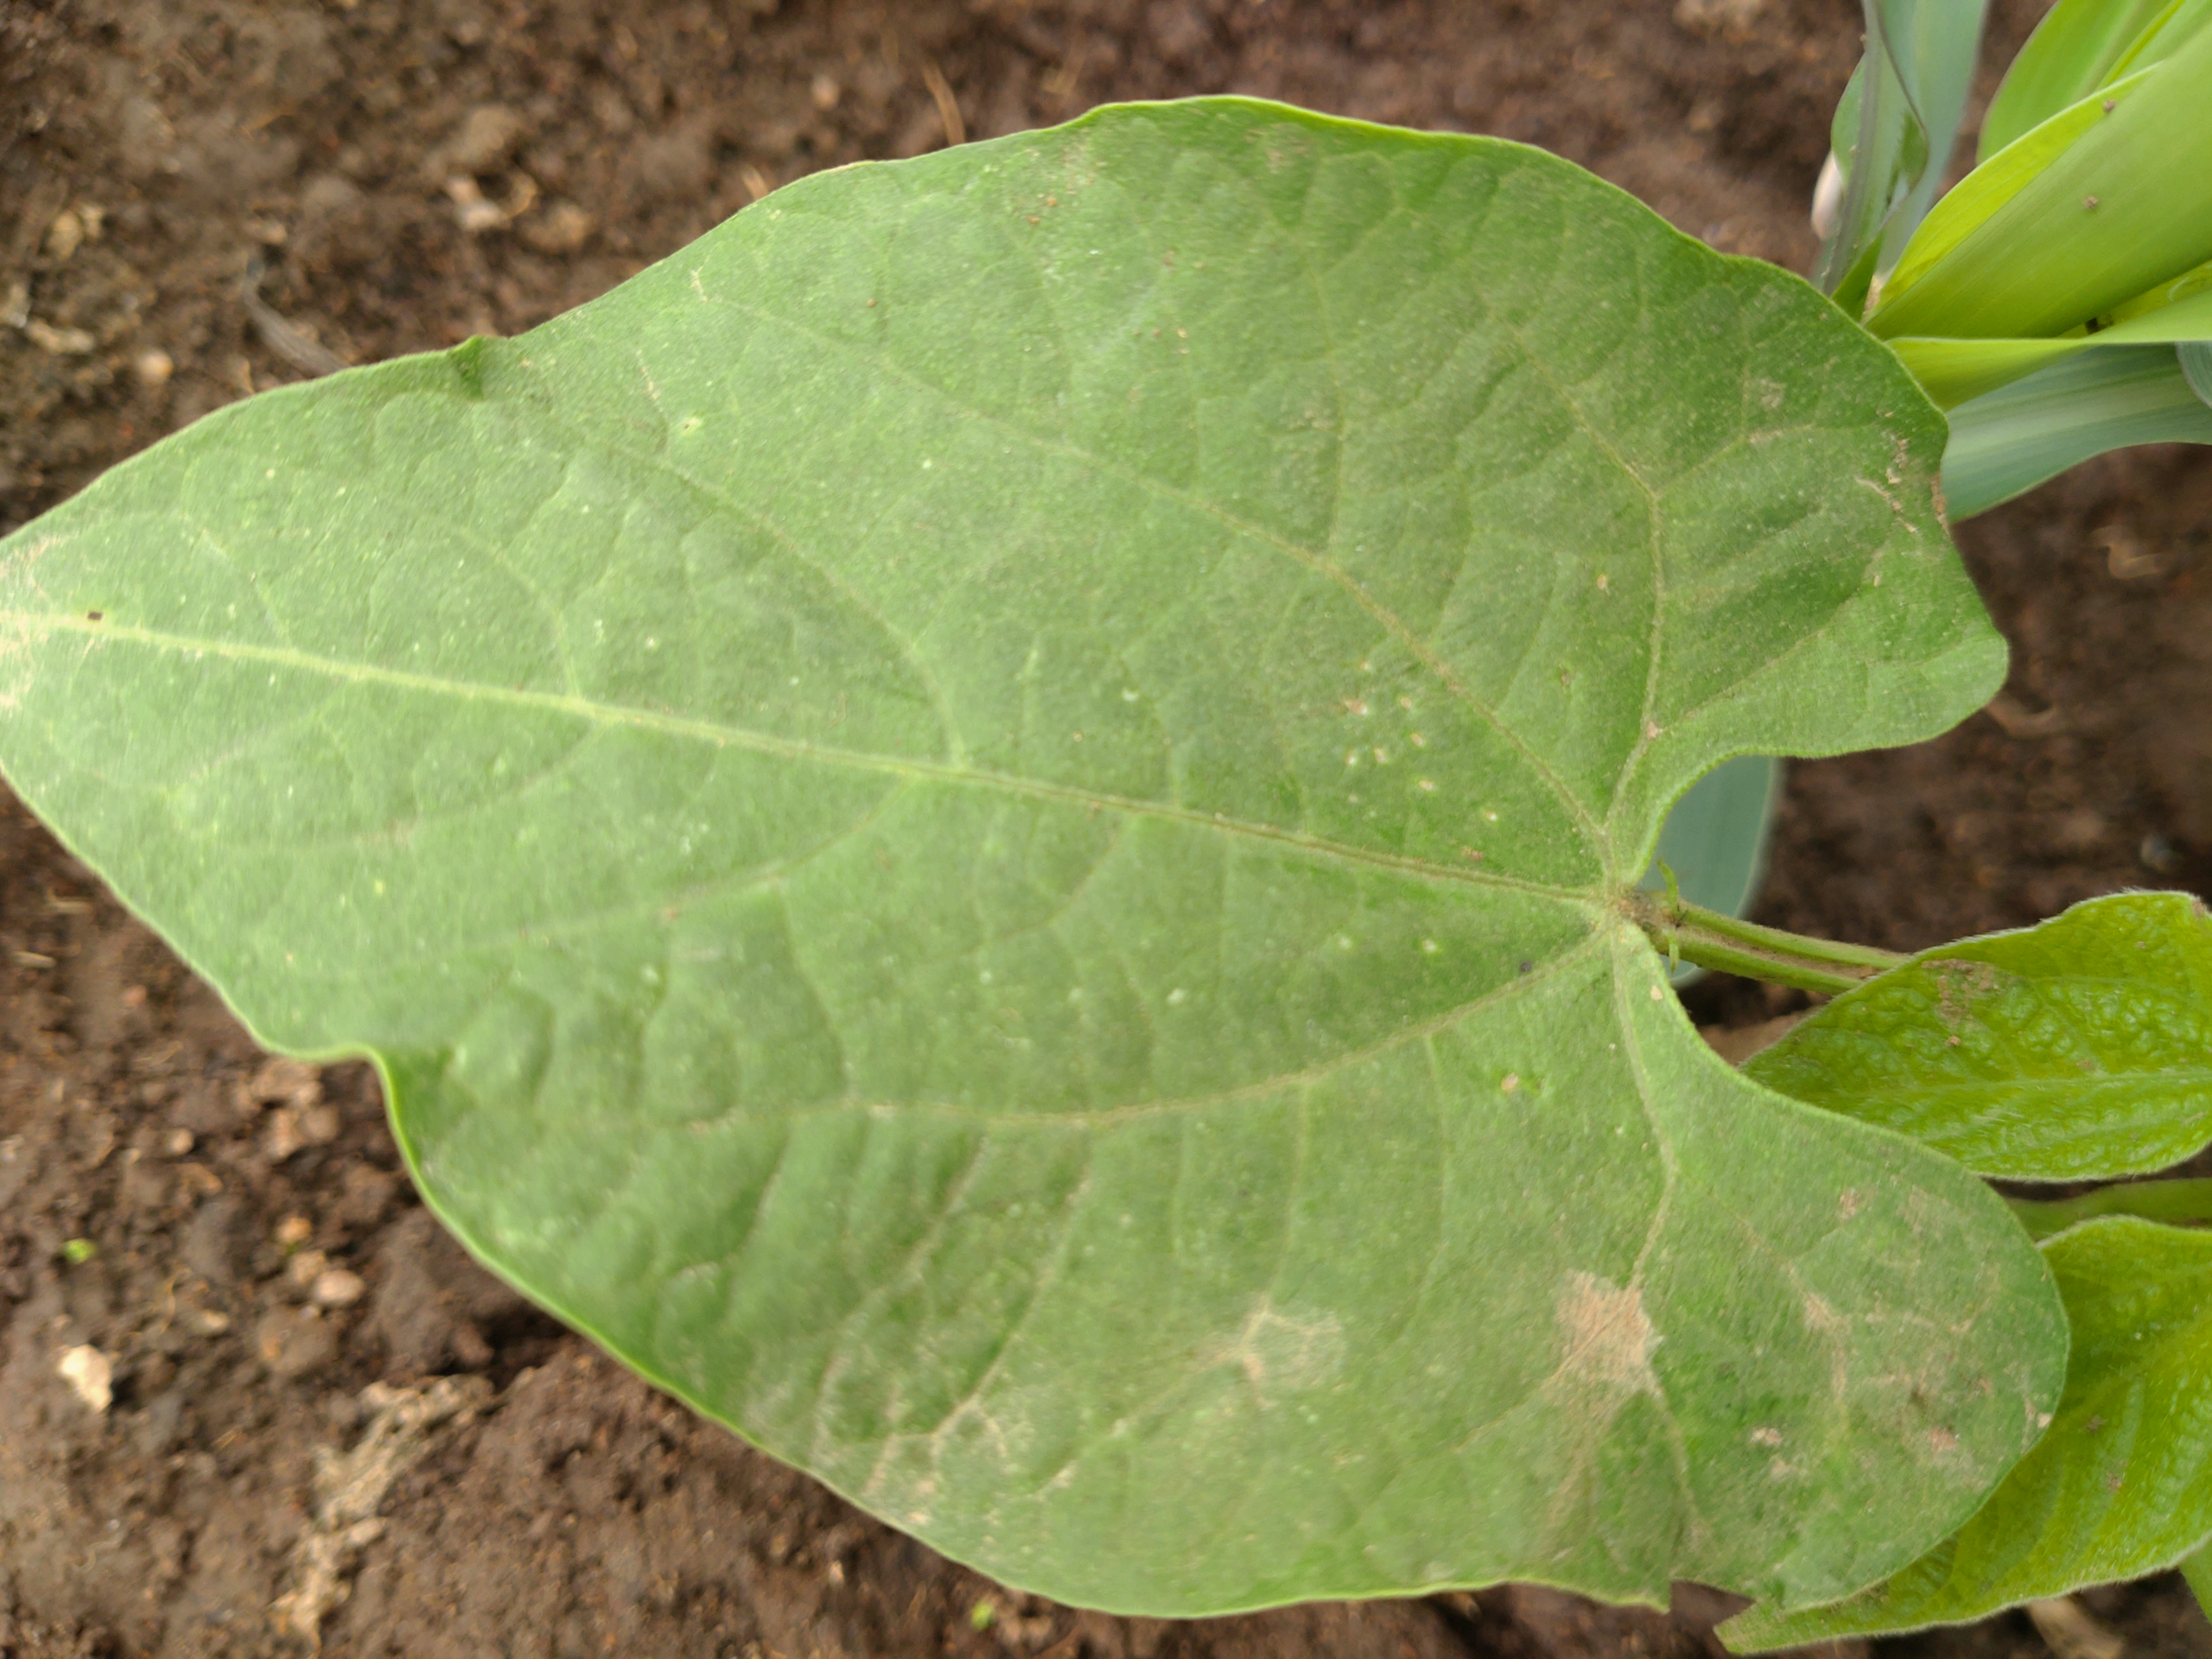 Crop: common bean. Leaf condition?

healthy
